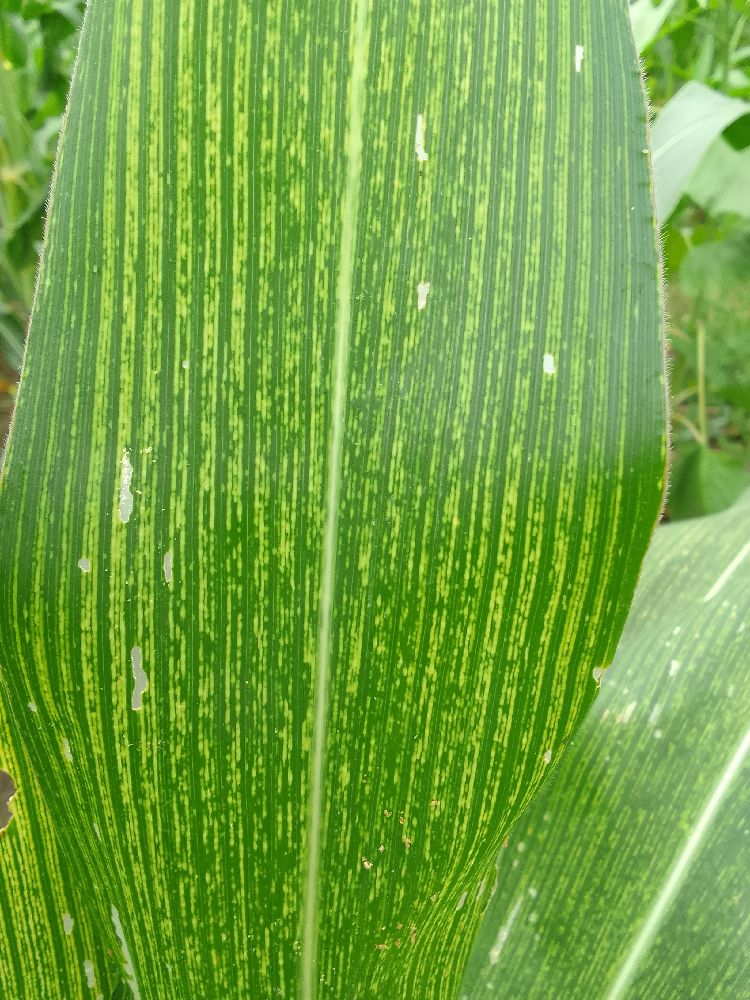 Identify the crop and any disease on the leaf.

maize, maize streak virus
